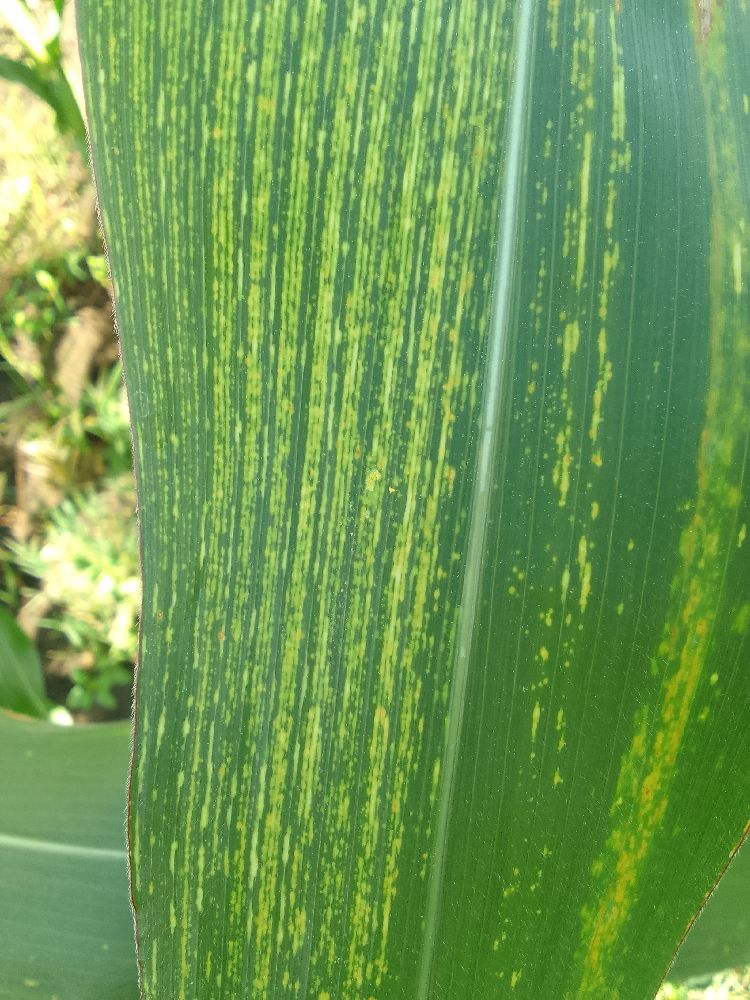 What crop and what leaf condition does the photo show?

maize, maize streak virus
